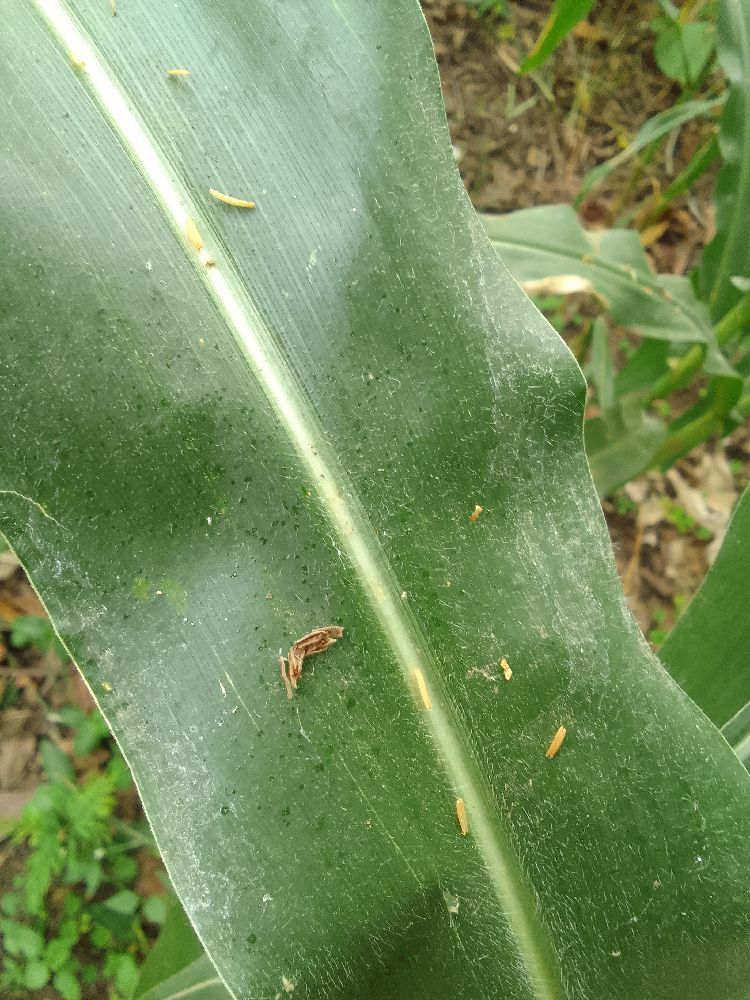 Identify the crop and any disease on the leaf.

maize, healthy
